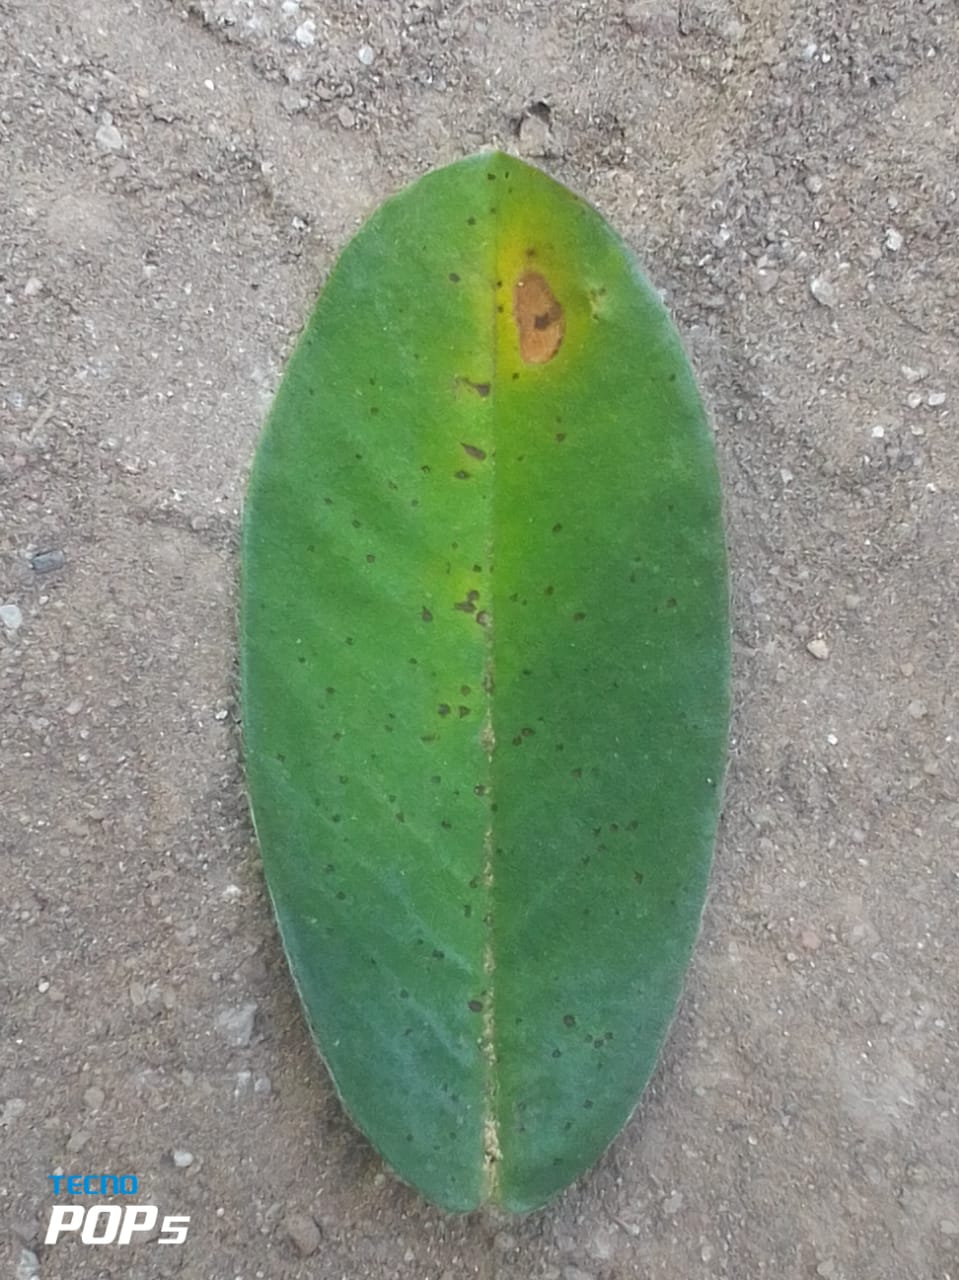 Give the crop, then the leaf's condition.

peanut, phoma arachidicola
